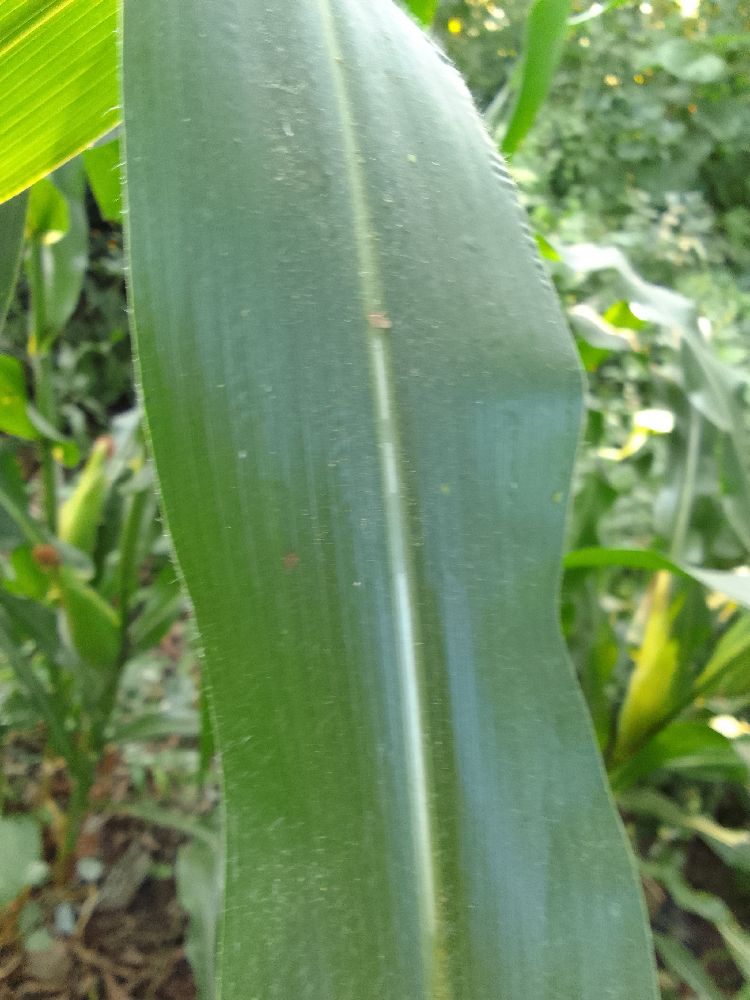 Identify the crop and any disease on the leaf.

maize, healthy
